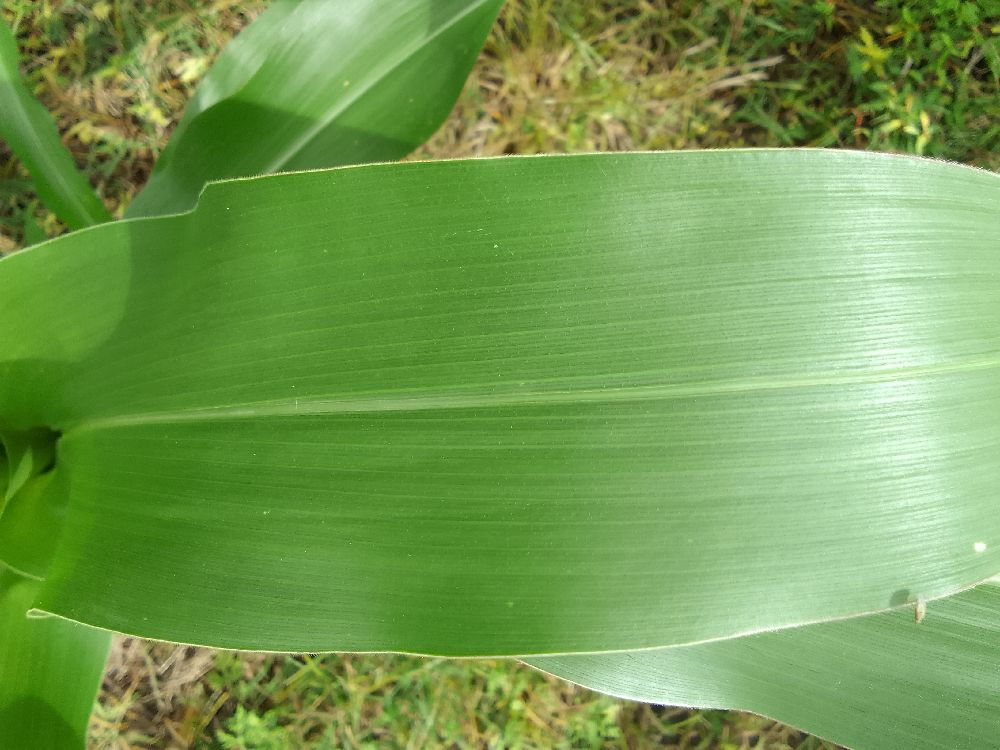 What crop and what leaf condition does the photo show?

maize, healthy
